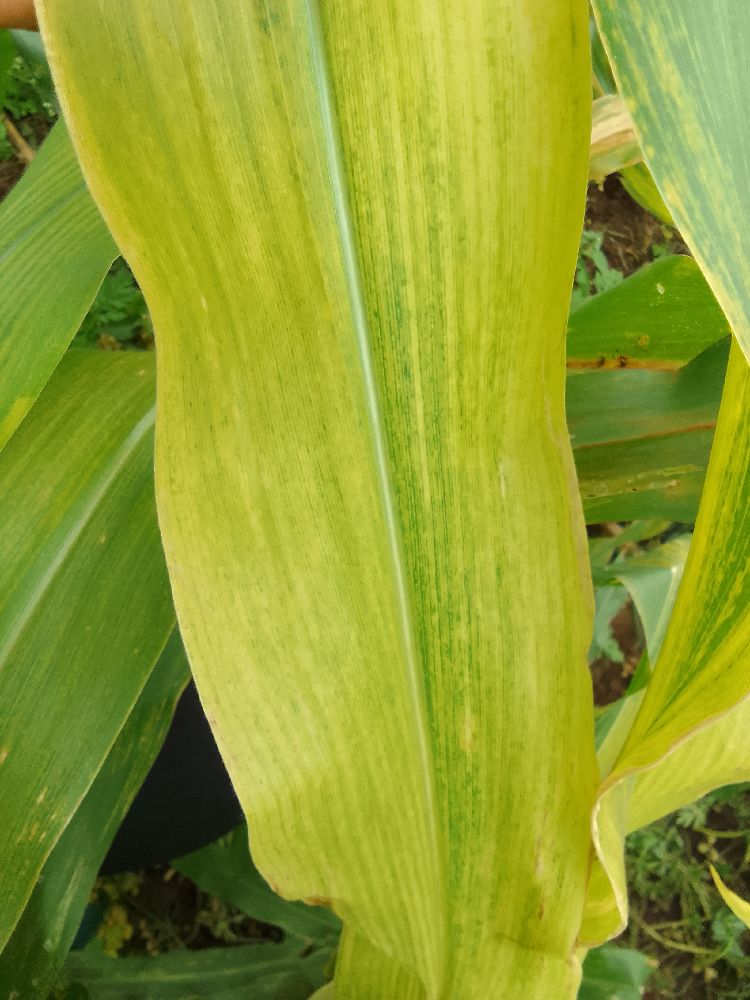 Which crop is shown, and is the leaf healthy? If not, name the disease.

maize, maize lethal necrosis
